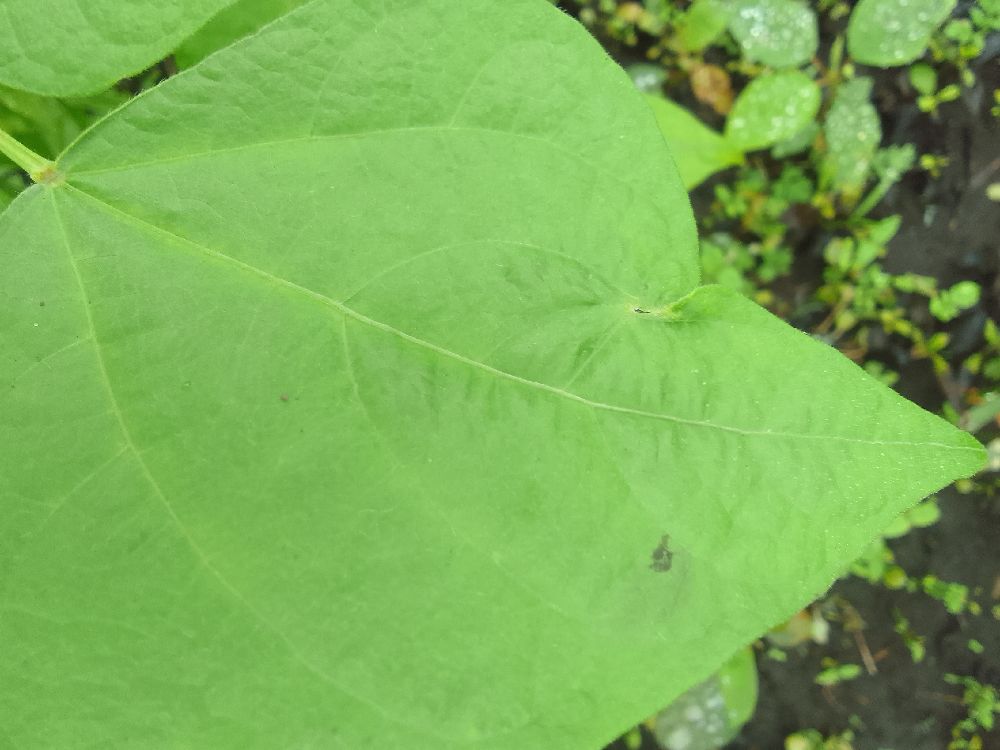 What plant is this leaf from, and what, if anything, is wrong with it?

common bean, healthy
